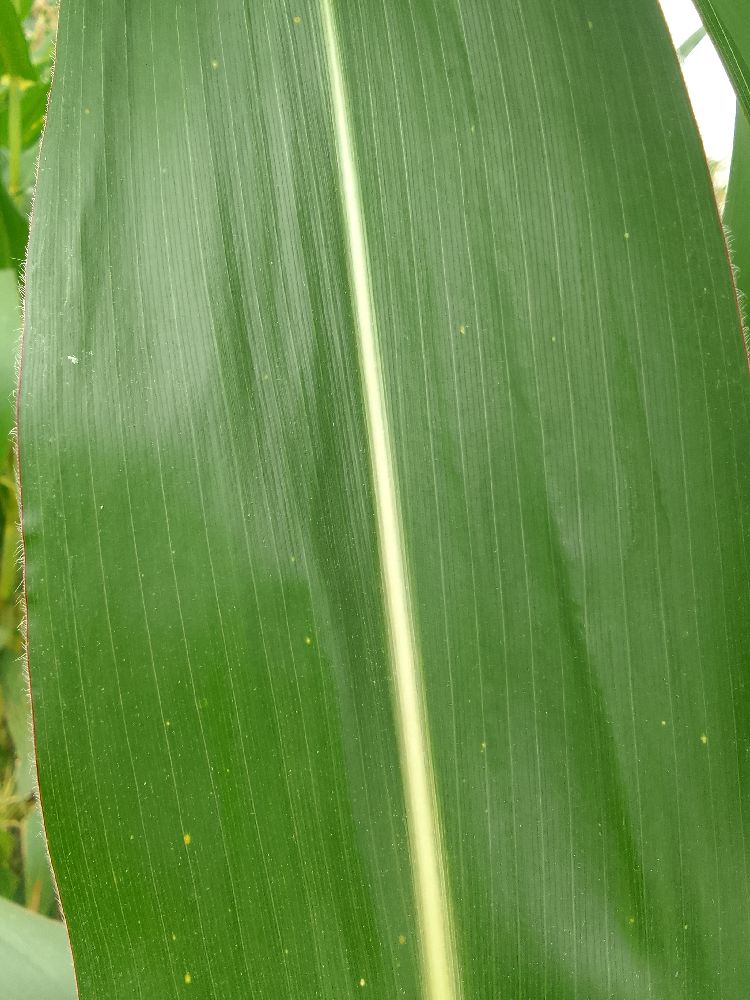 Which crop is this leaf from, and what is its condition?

maize, healthy
